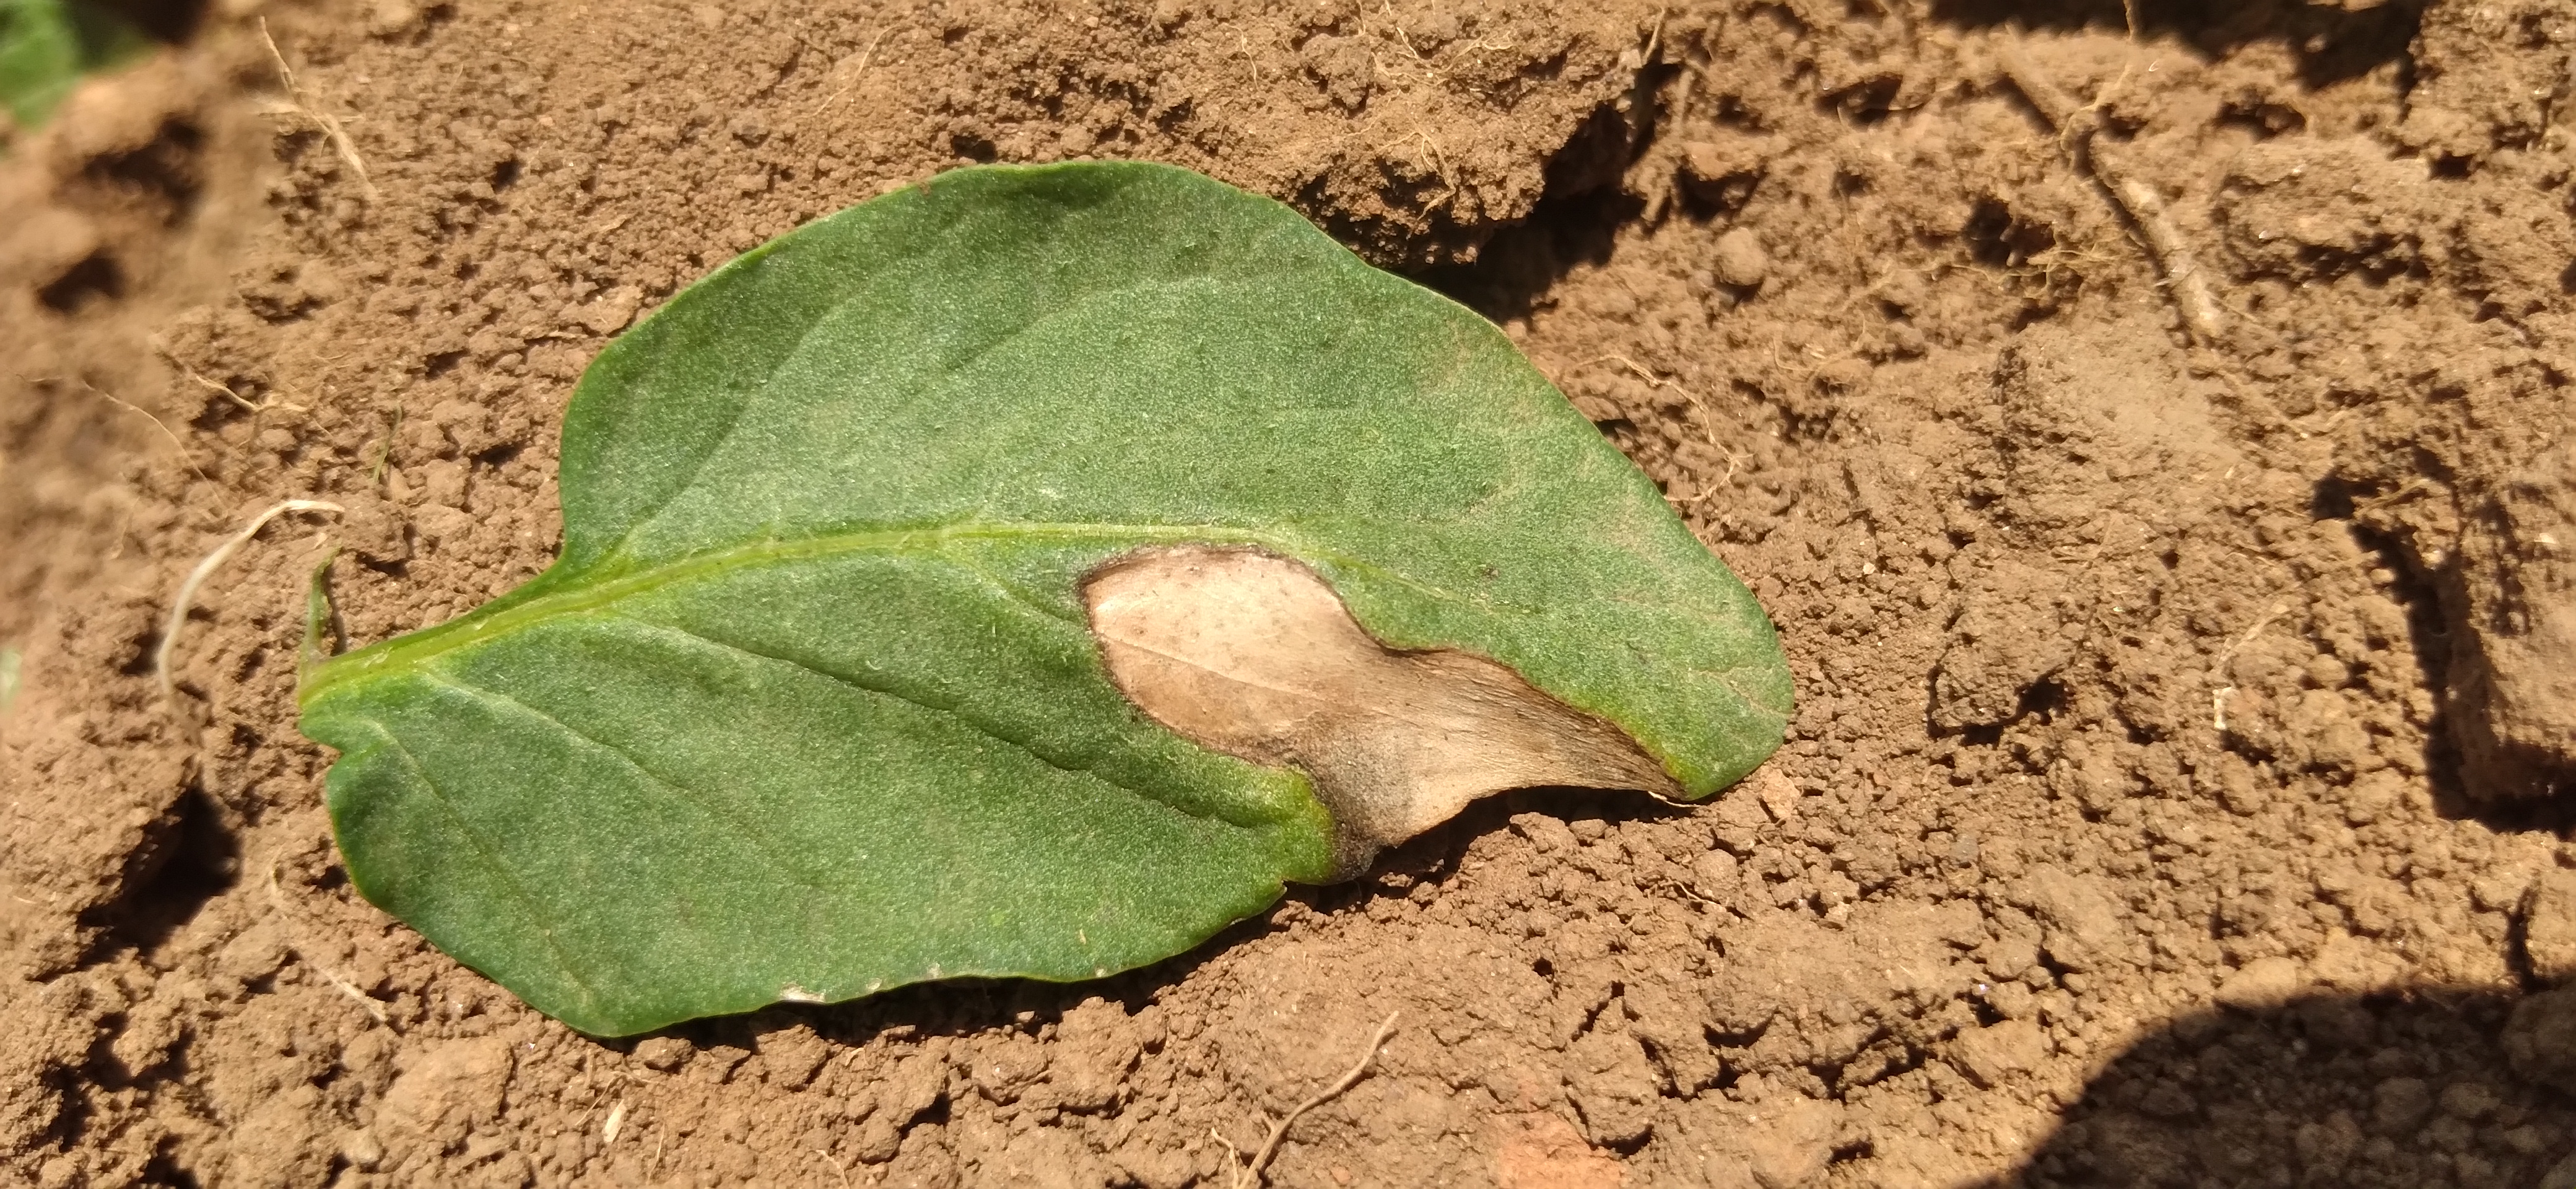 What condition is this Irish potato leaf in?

early blight
